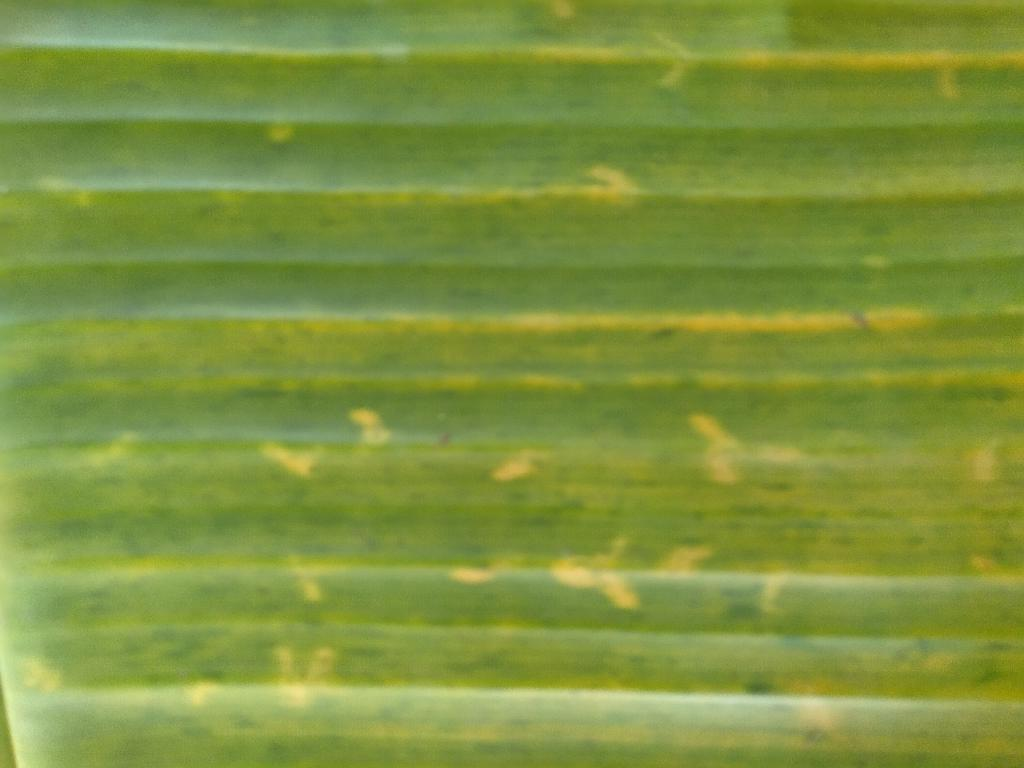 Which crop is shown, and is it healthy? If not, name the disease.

banana, fusarium wilt race 1
